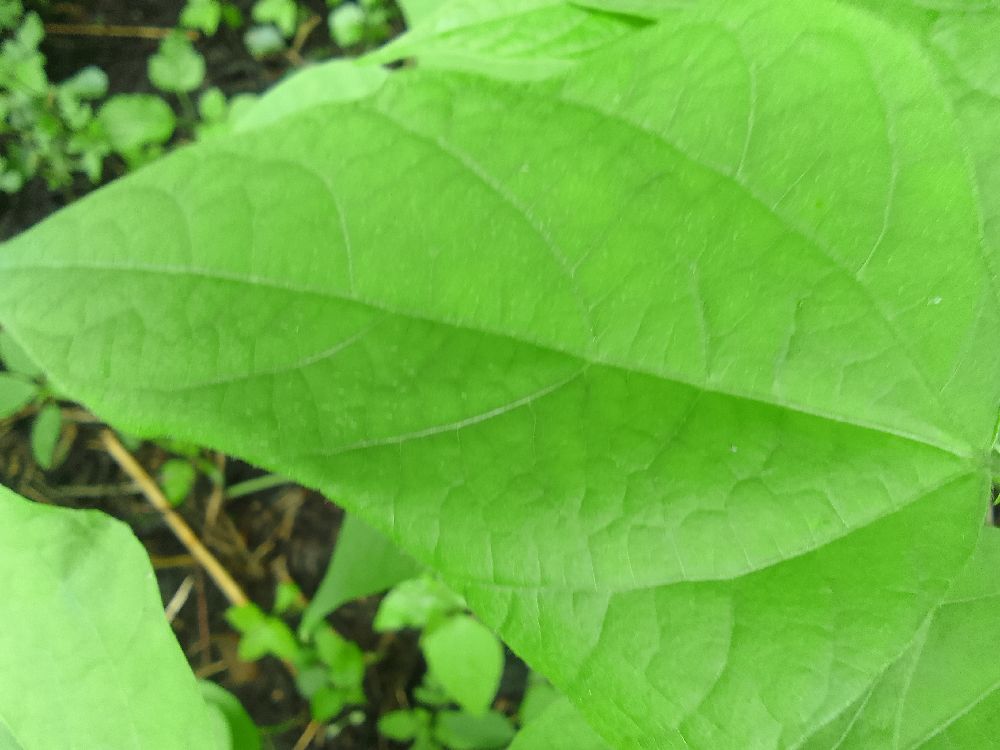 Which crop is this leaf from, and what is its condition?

common bean, healthy
